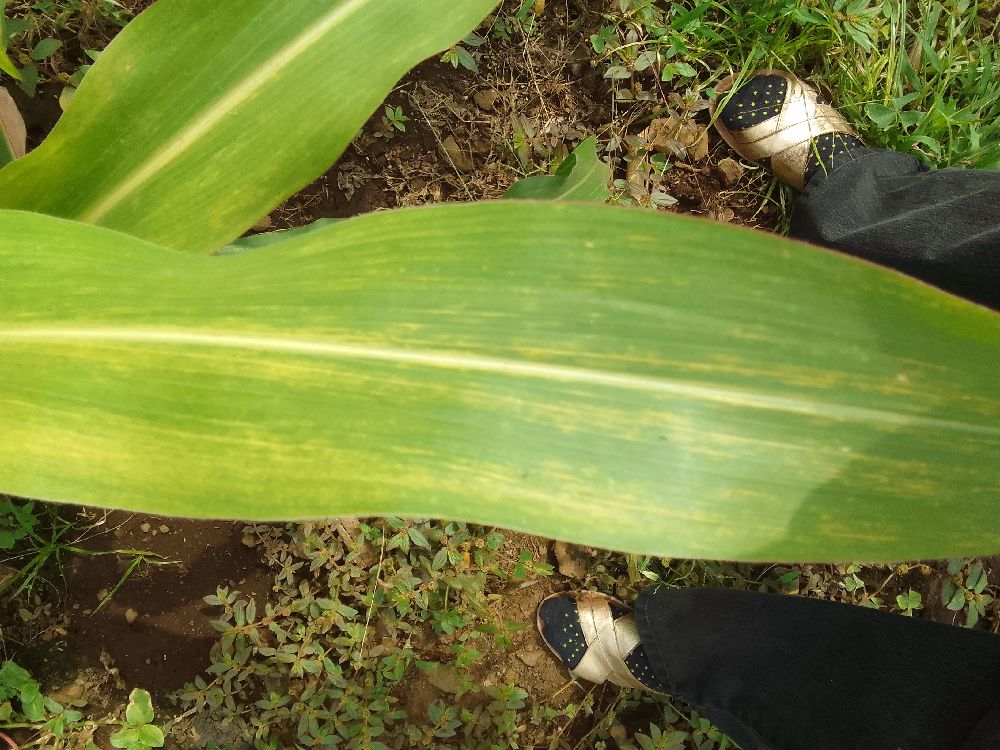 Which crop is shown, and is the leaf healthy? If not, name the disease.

maize, maize lethal necrosis
